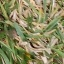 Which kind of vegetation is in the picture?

grass
